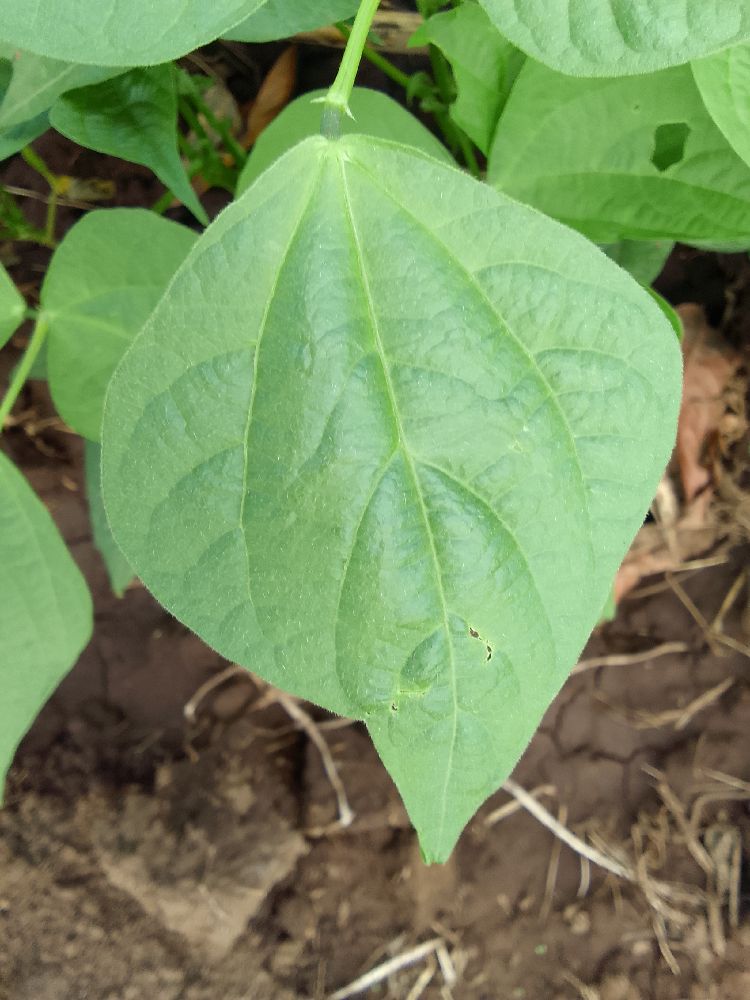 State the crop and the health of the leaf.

common bean, healthy
